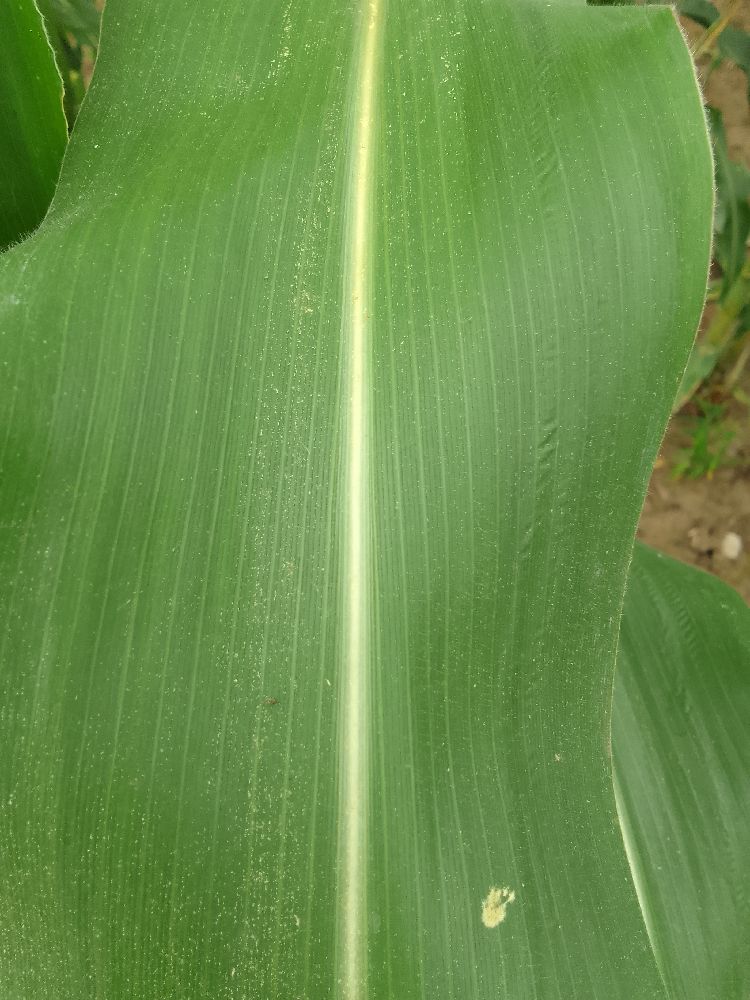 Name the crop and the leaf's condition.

maize, healthy
